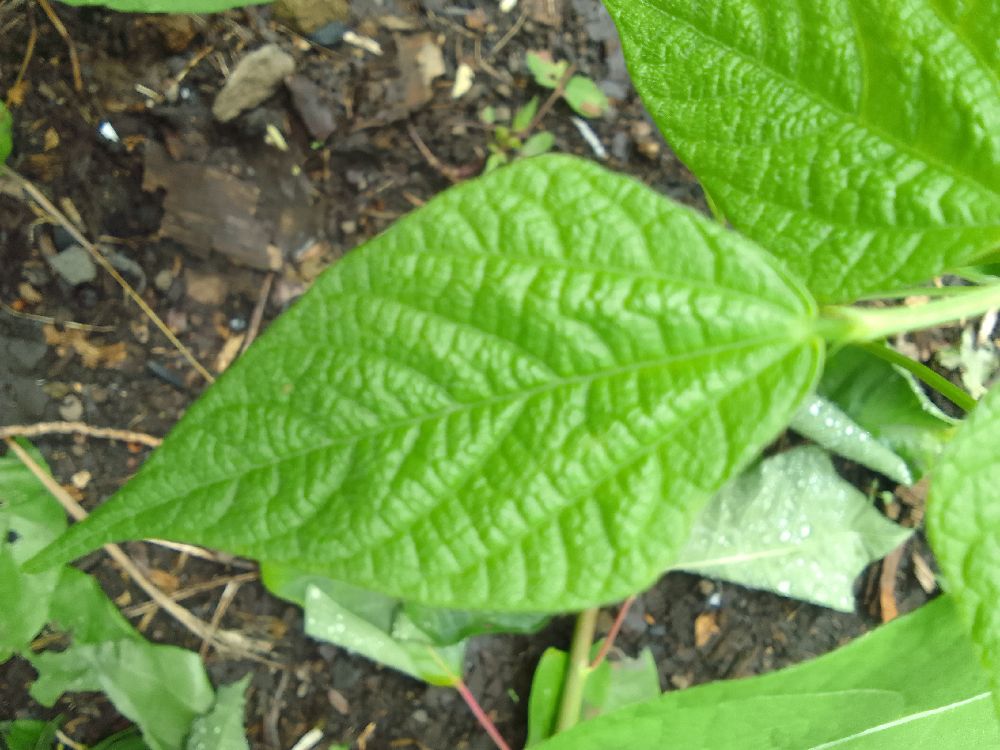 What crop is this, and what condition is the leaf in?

common bean, healthy
